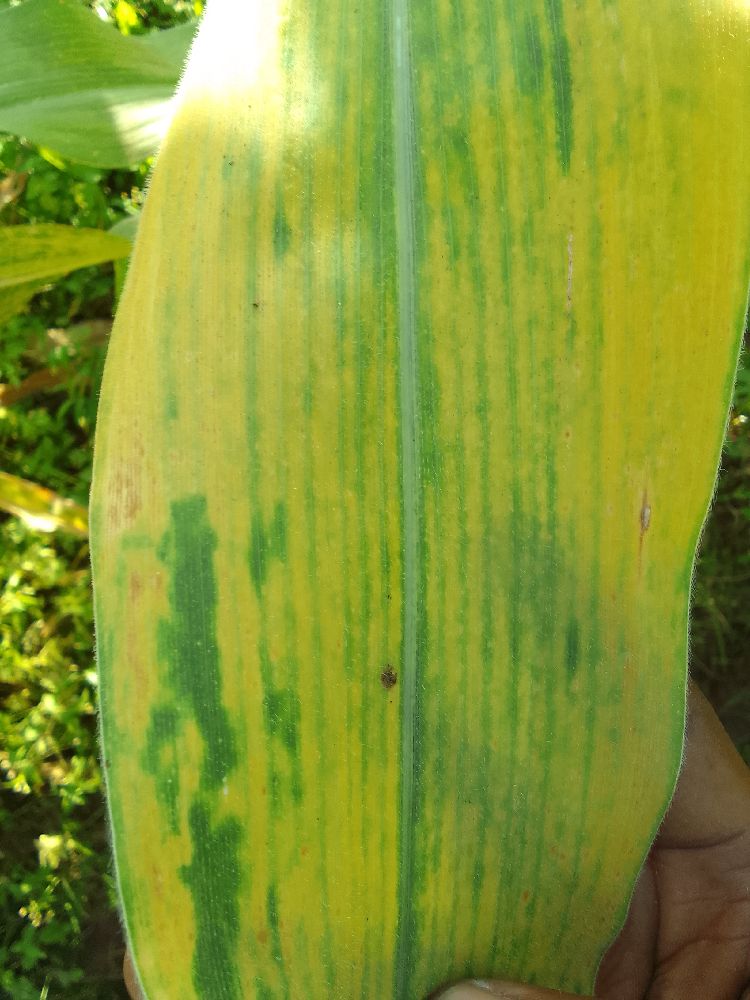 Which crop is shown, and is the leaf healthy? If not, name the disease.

maize, maize lethal necrosis
